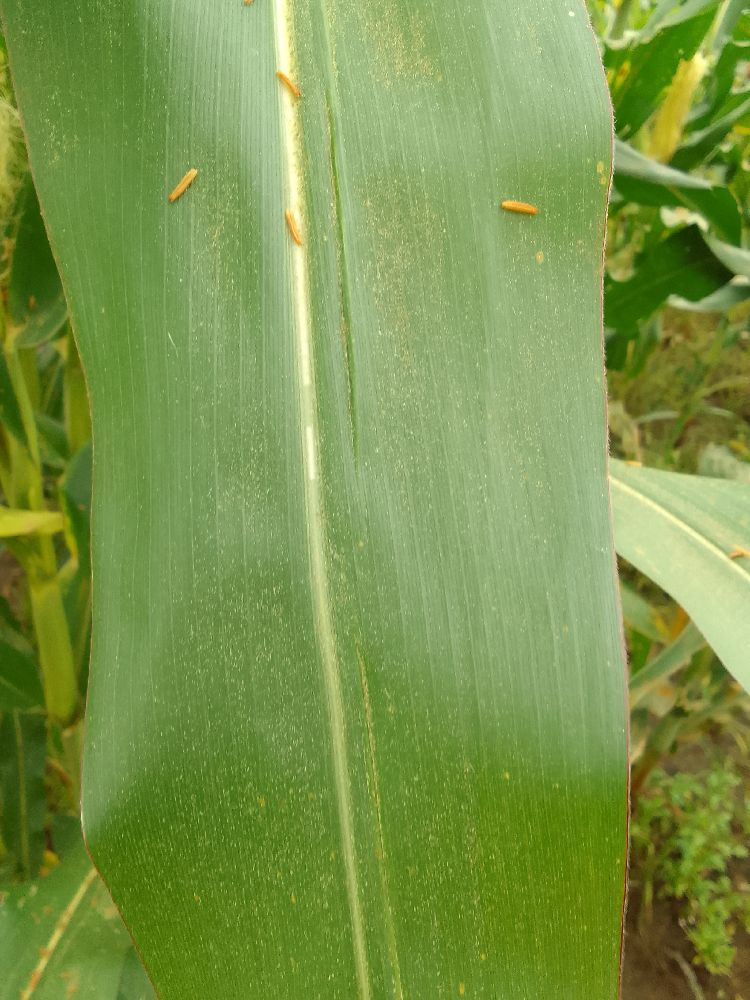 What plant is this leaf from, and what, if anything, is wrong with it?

maize, healthy
